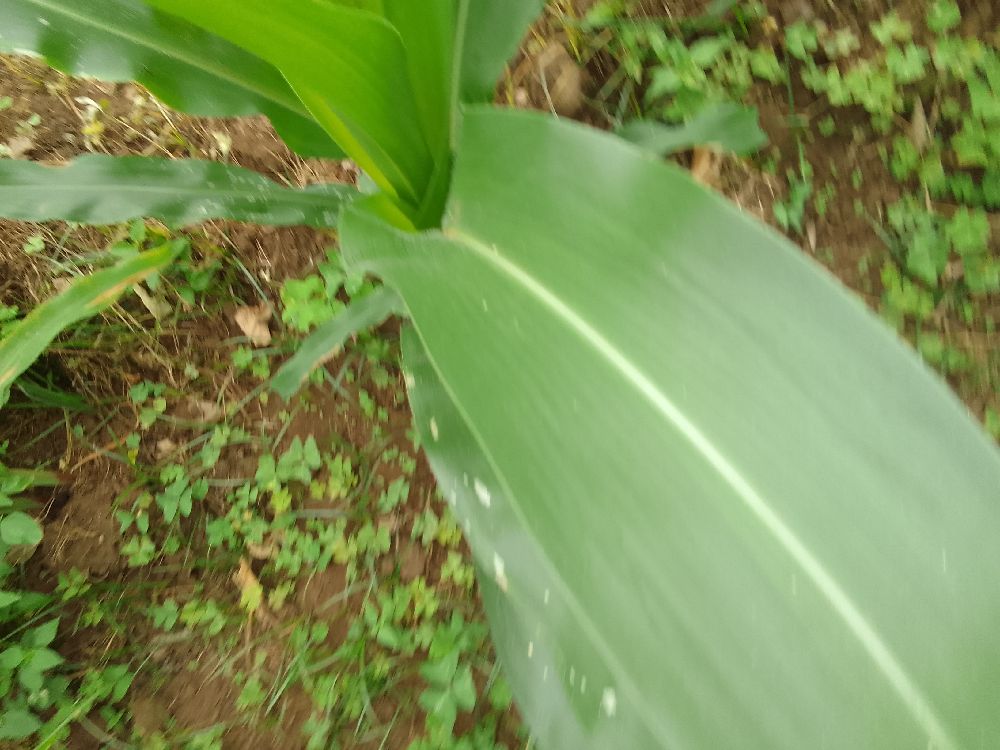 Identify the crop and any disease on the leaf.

maize, healthy
